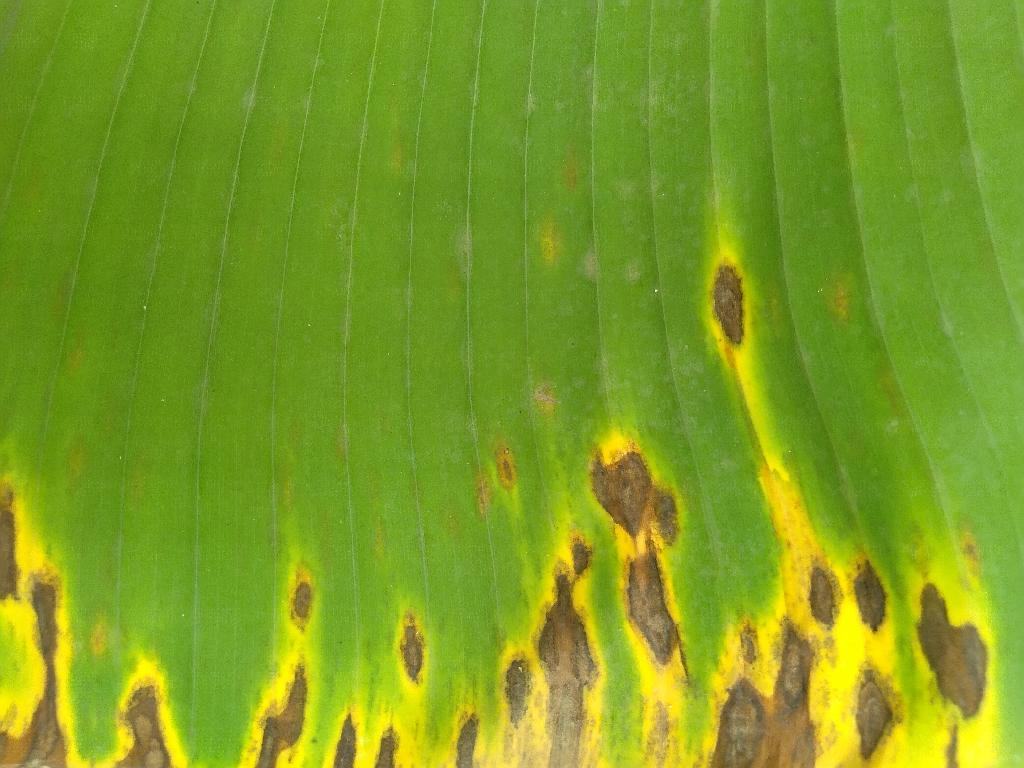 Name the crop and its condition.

banana, black sigatoka
